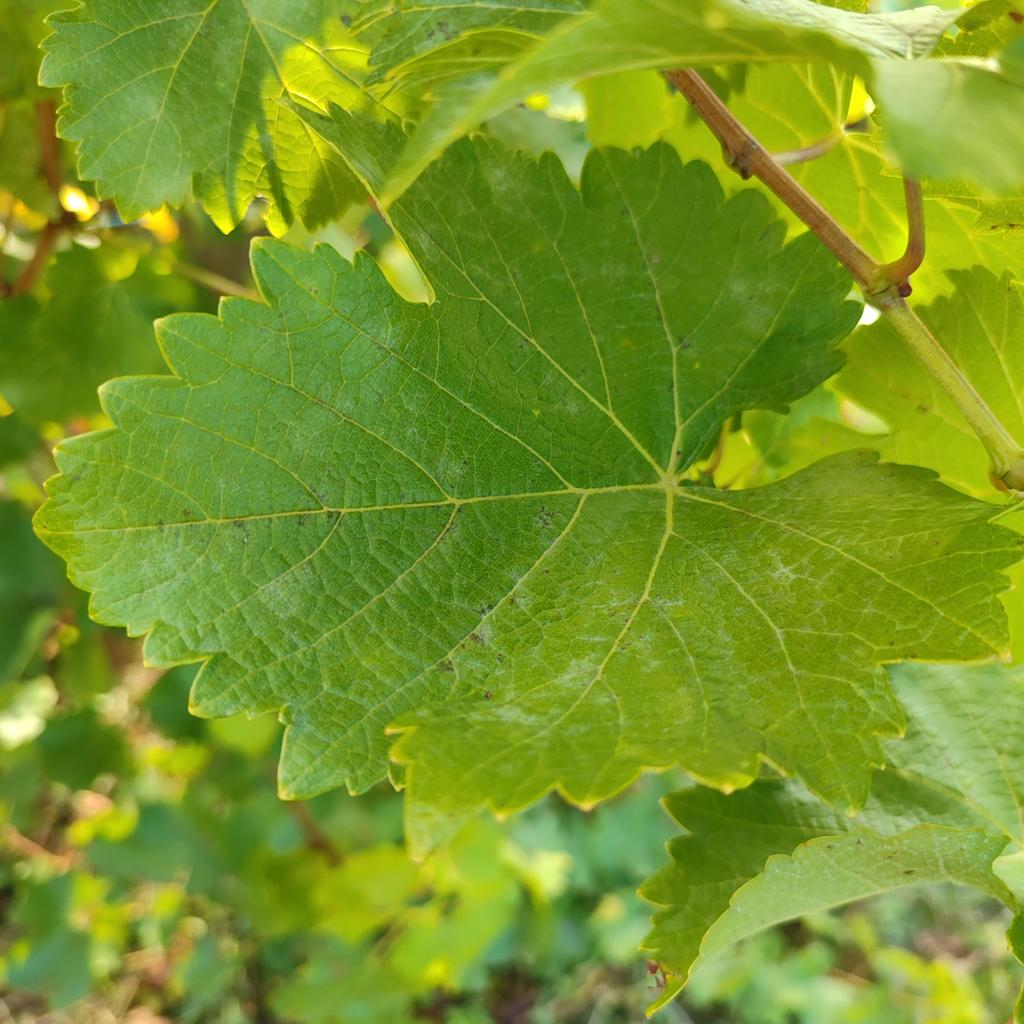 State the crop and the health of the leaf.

grapevine, powdery mildew
